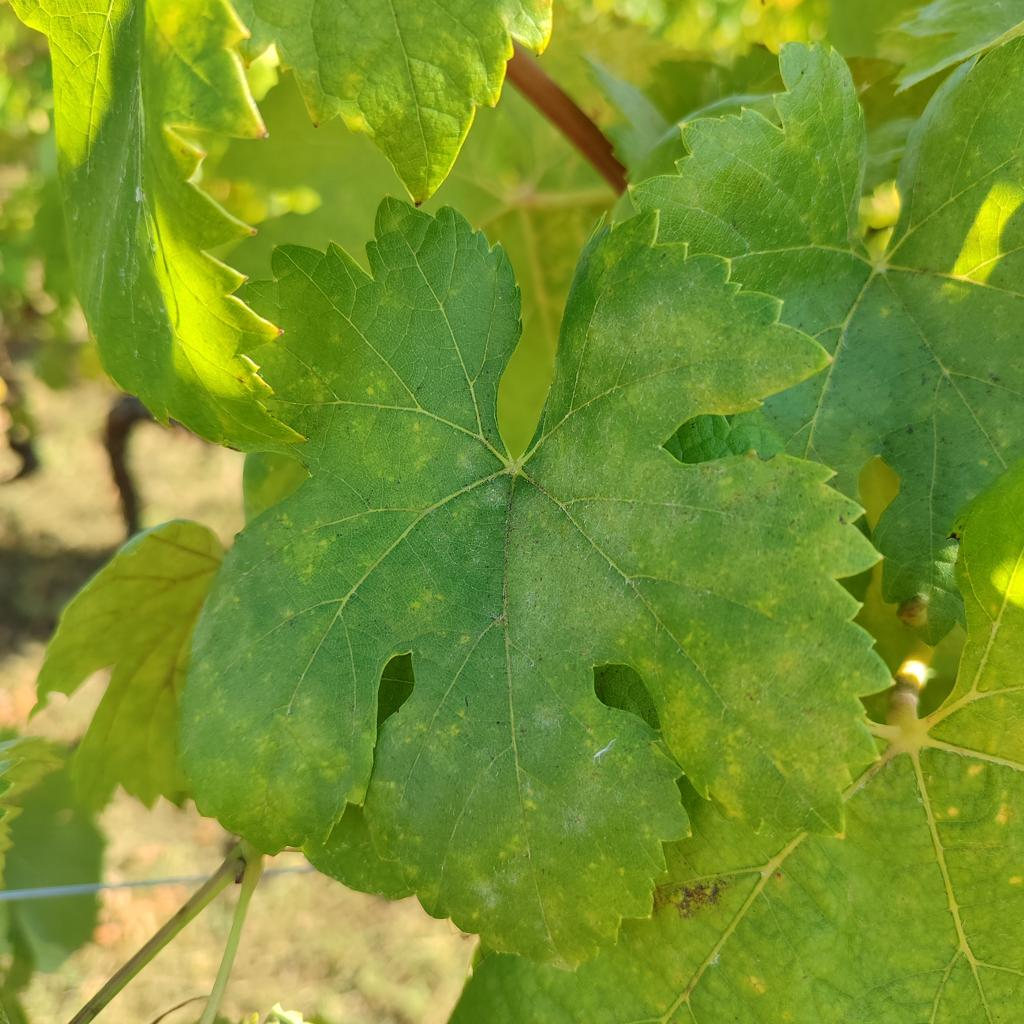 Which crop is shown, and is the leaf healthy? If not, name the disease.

grapevine, powdery mildew
